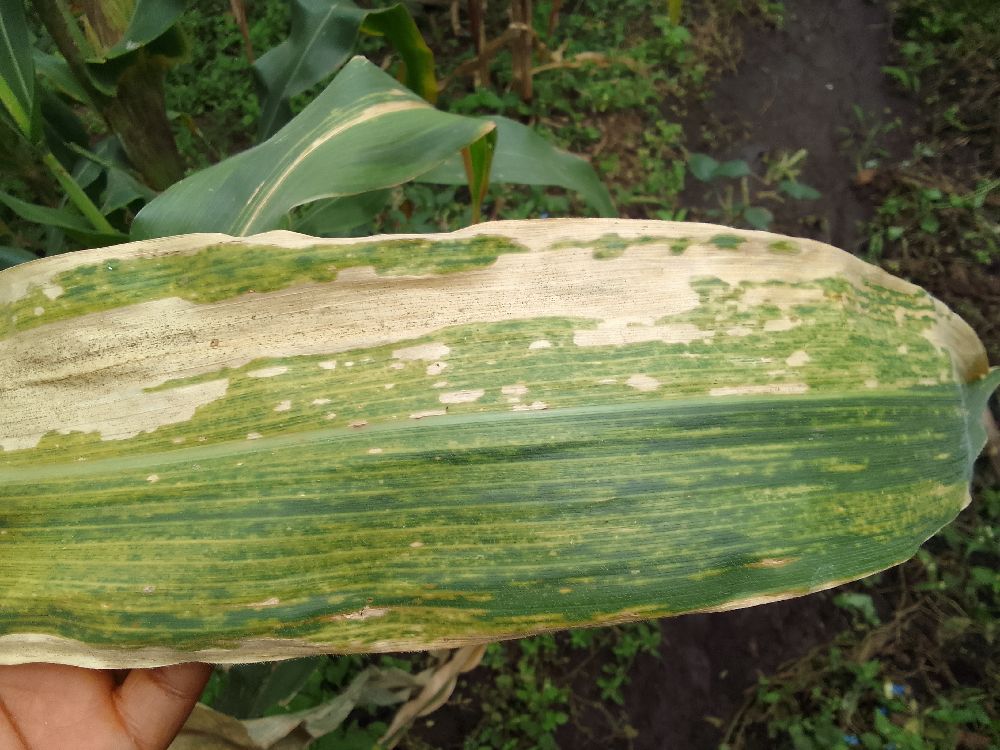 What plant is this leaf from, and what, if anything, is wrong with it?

maize, maize lethal necrosis
